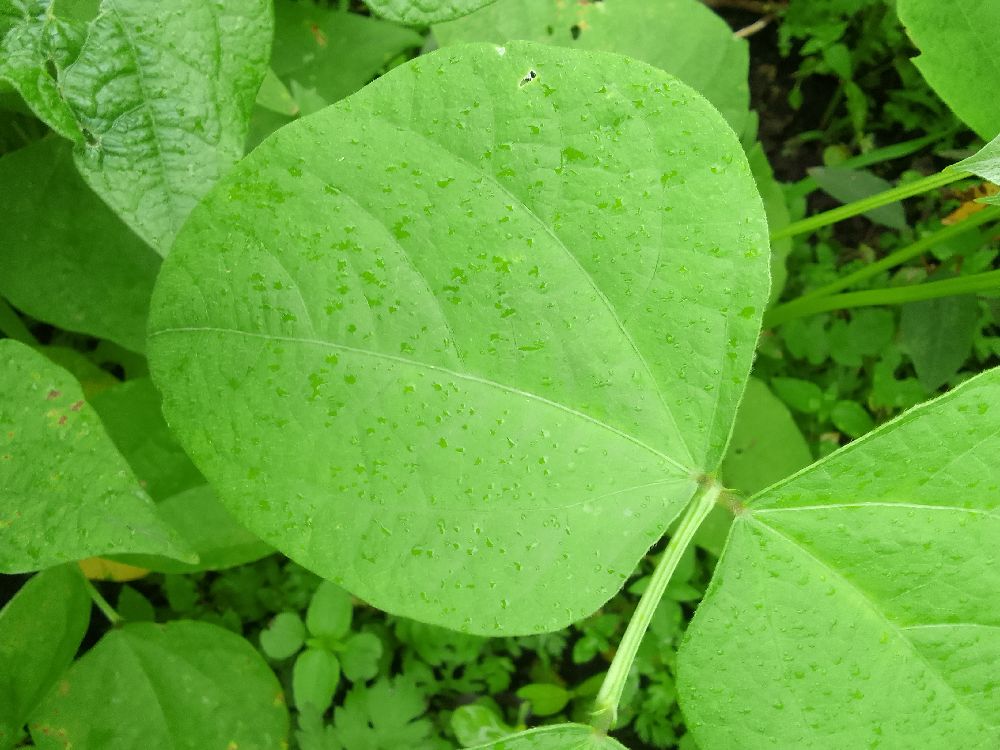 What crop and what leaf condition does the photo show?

common bean, healthy
